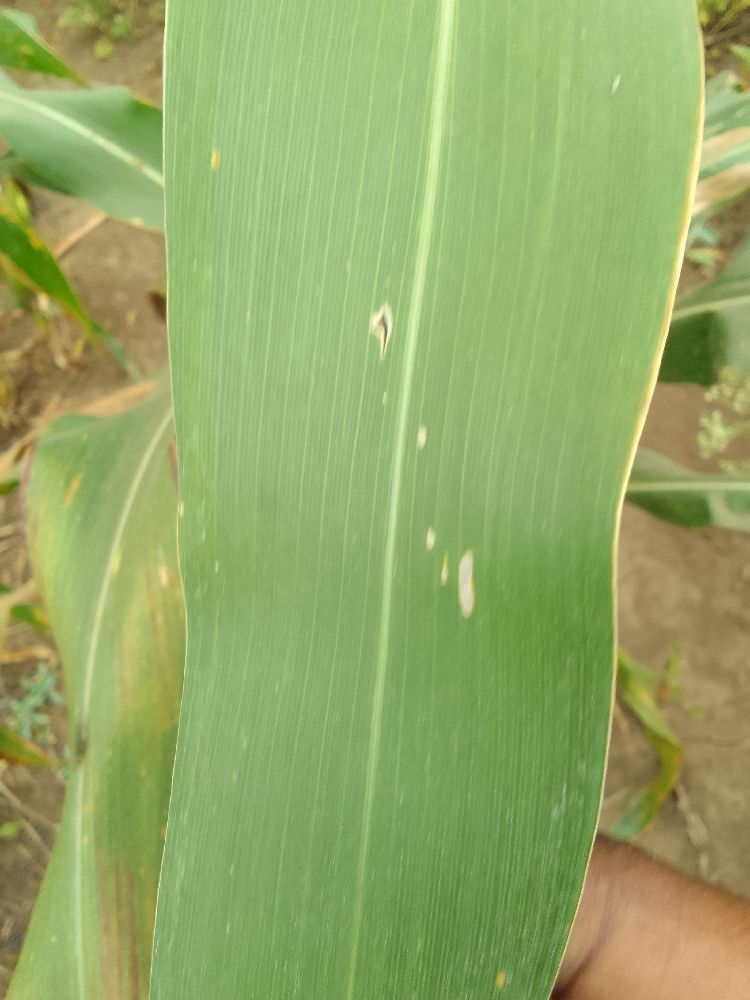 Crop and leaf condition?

maize, healthy
